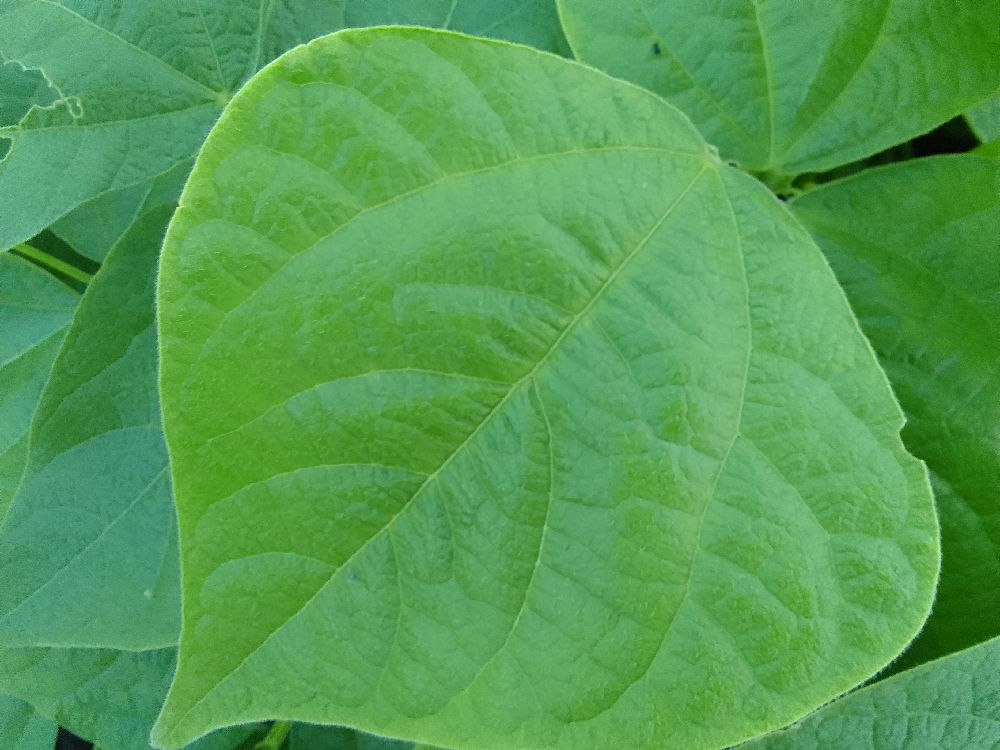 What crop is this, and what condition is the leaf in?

common bean, healthy
